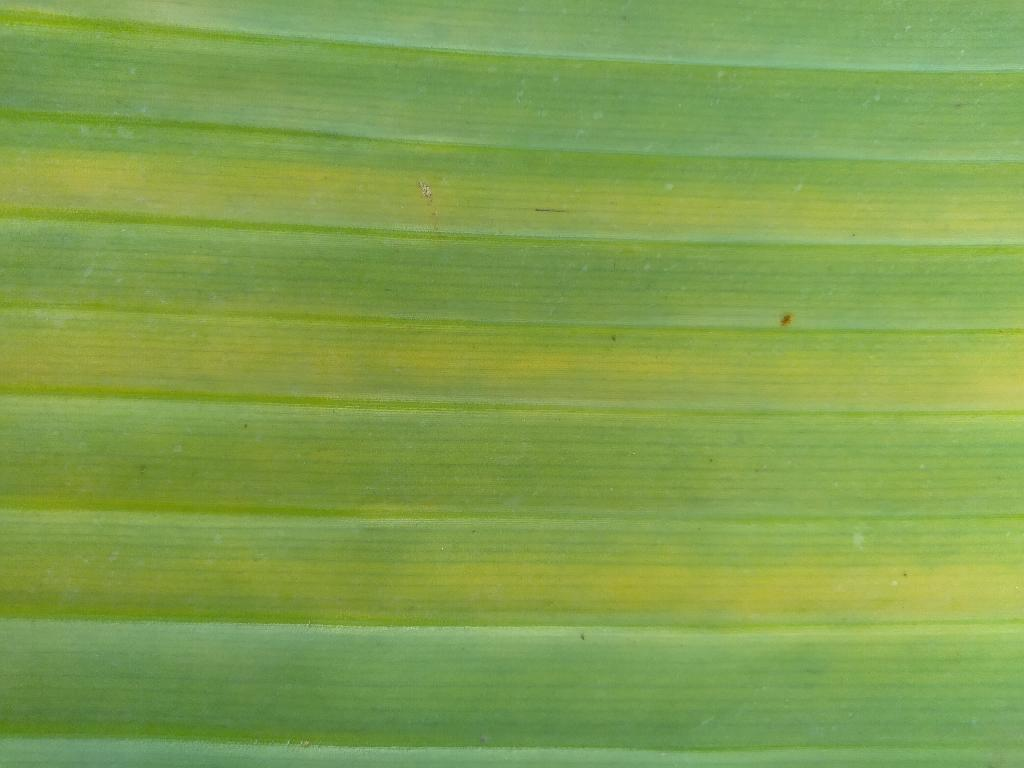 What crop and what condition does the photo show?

banana, fusarium wilt race 1
